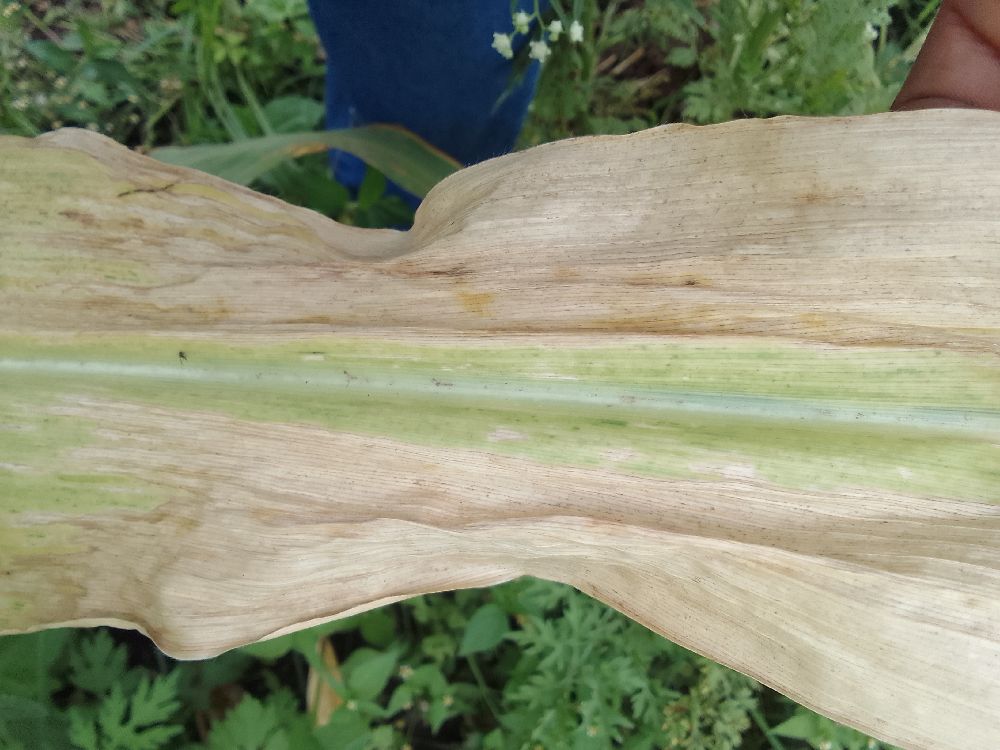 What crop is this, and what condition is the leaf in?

maize, maize lethal necrosis
